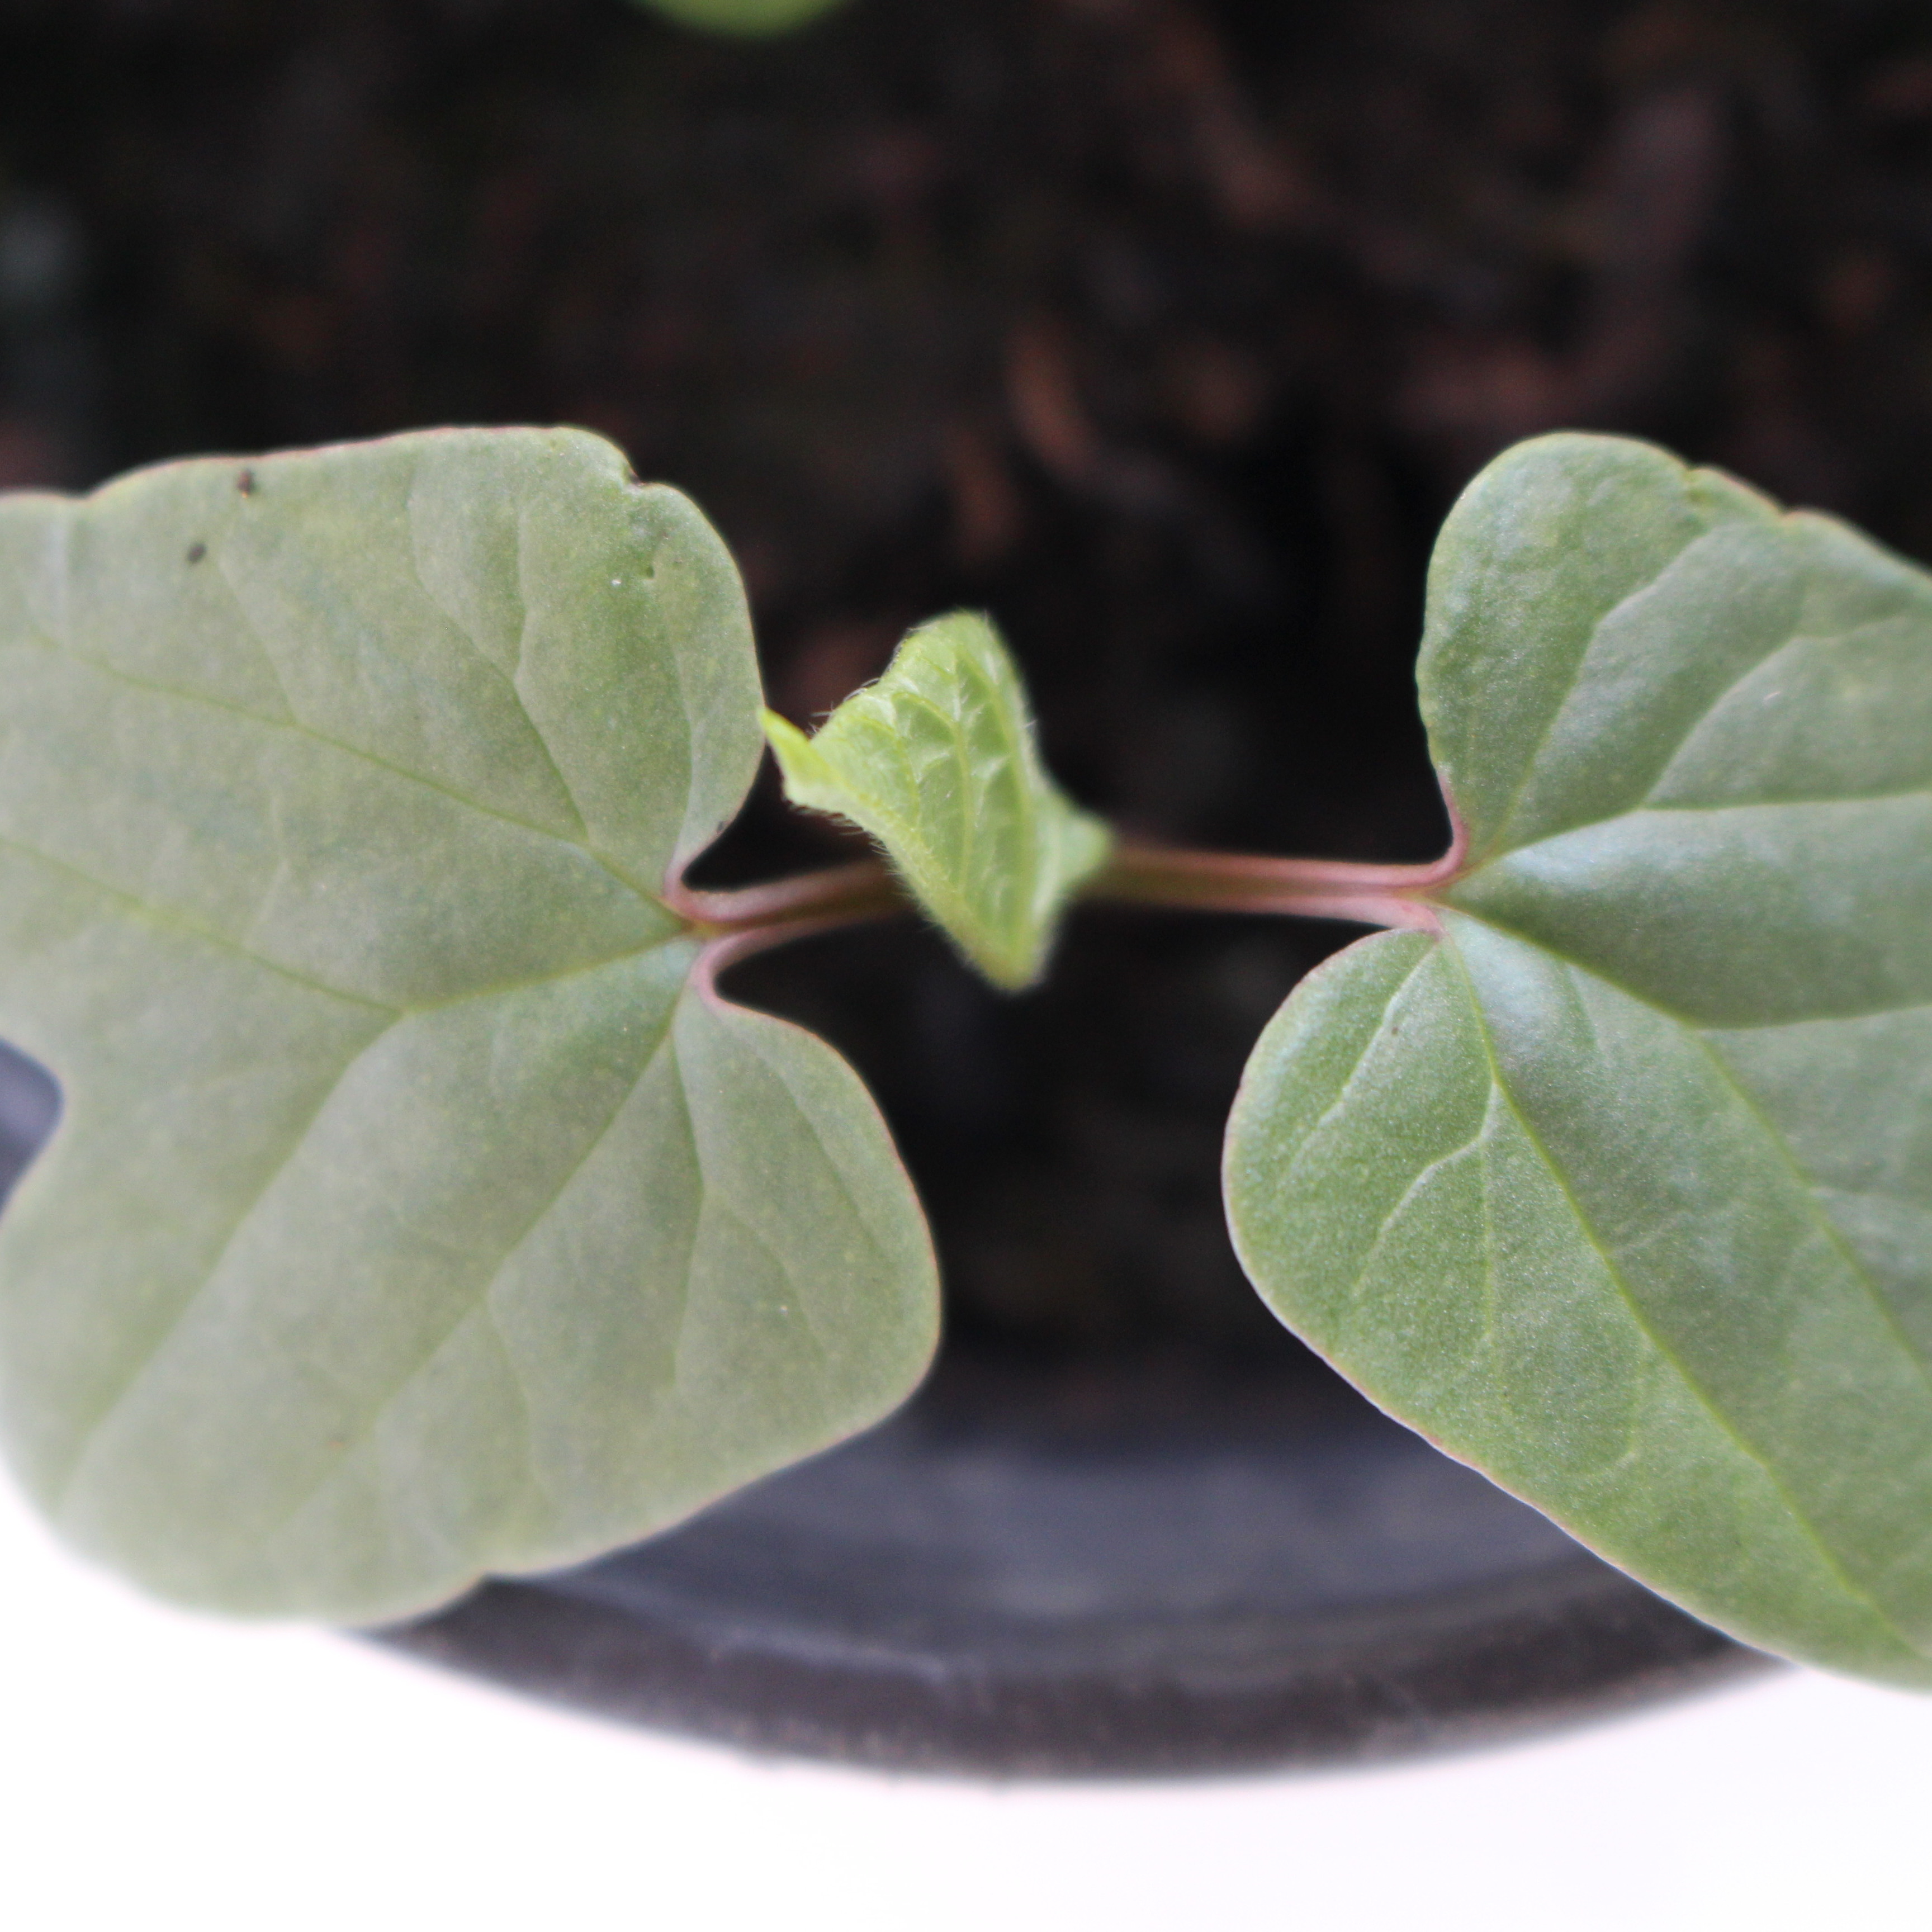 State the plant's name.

Convolvulus arvensis
